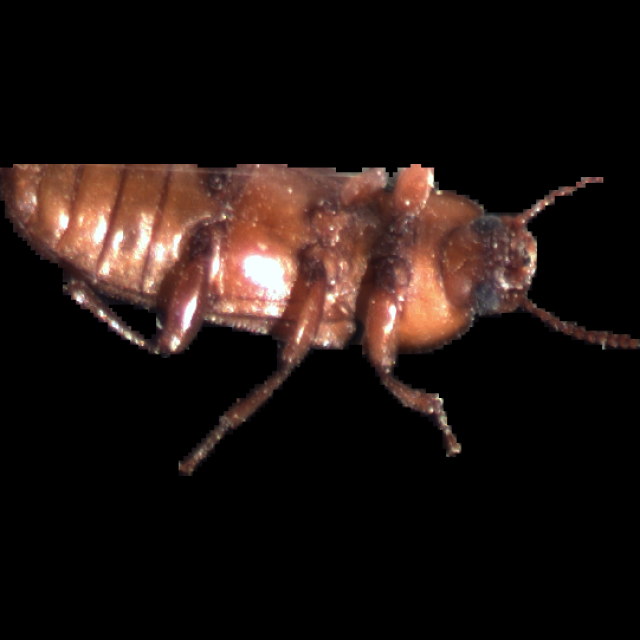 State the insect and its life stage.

mealworm beetle
